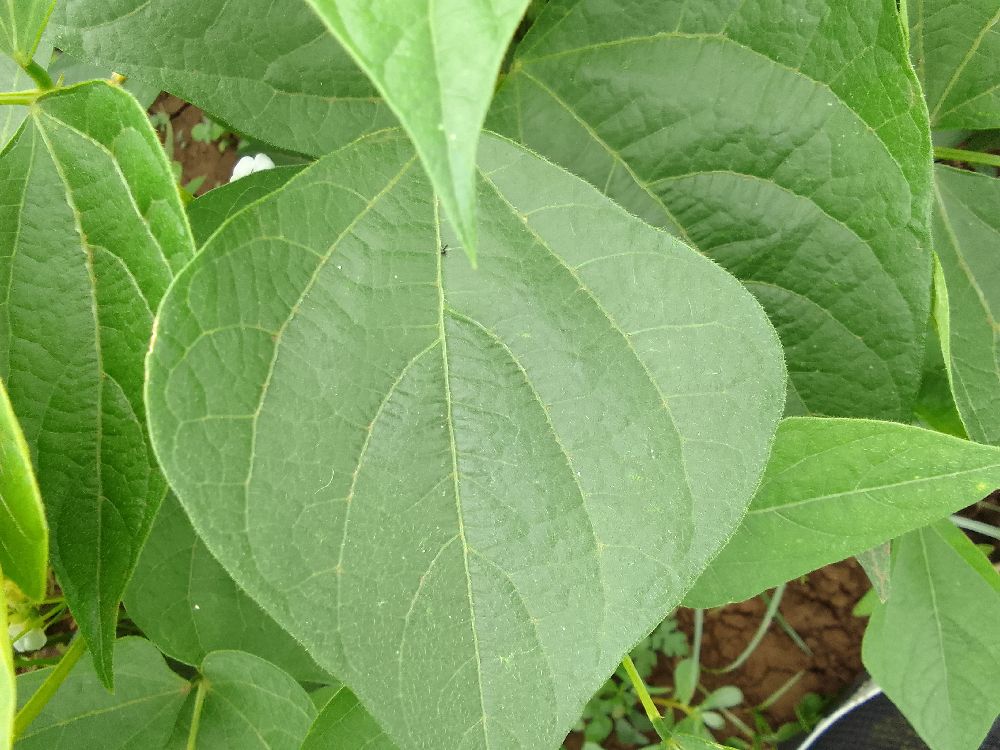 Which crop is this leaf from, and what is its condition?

common bean, healthy
